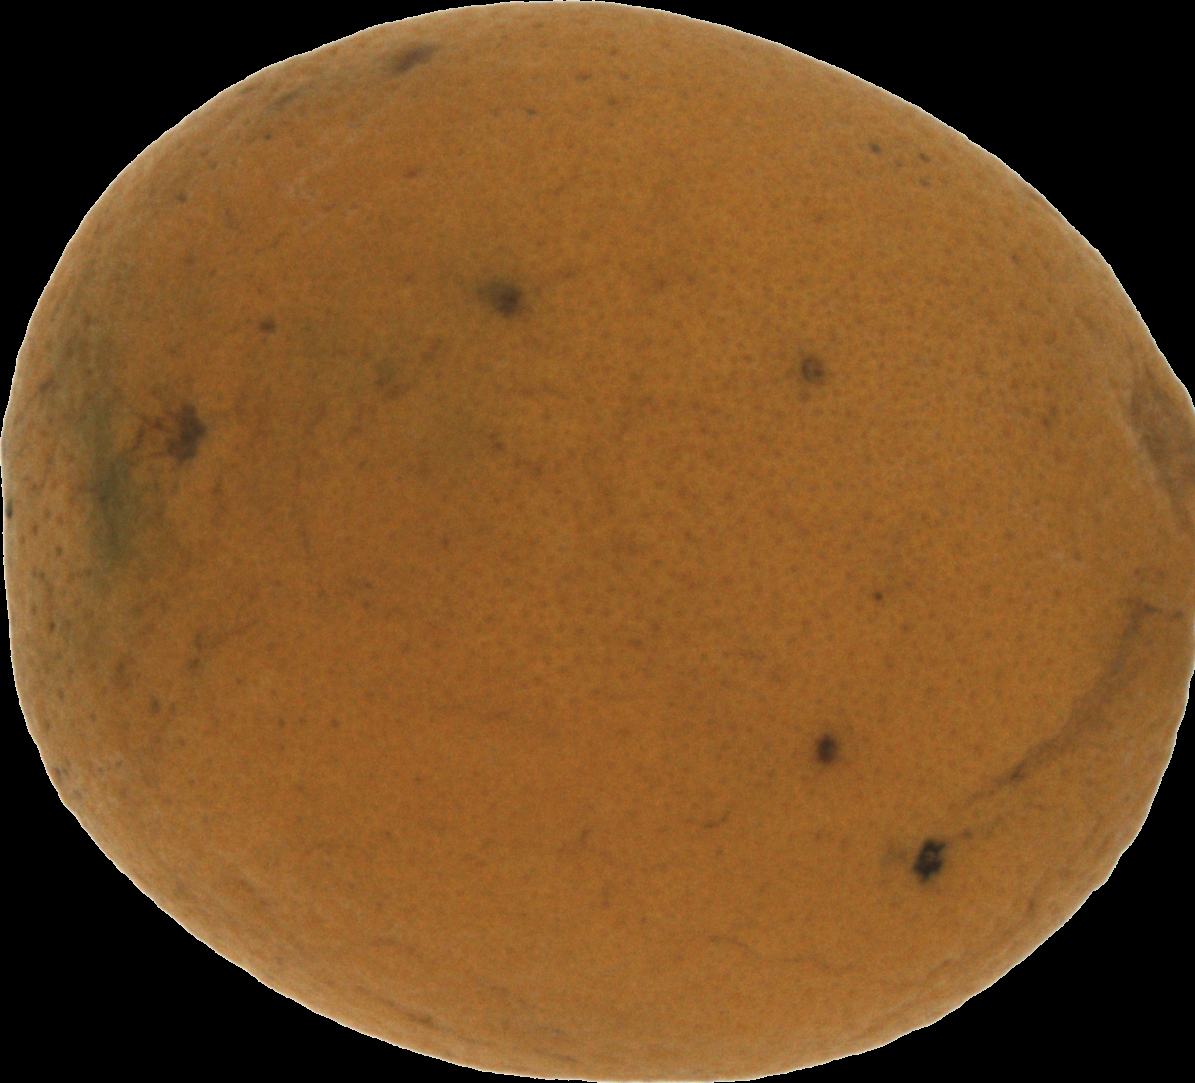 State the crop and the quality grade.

orange, bad
